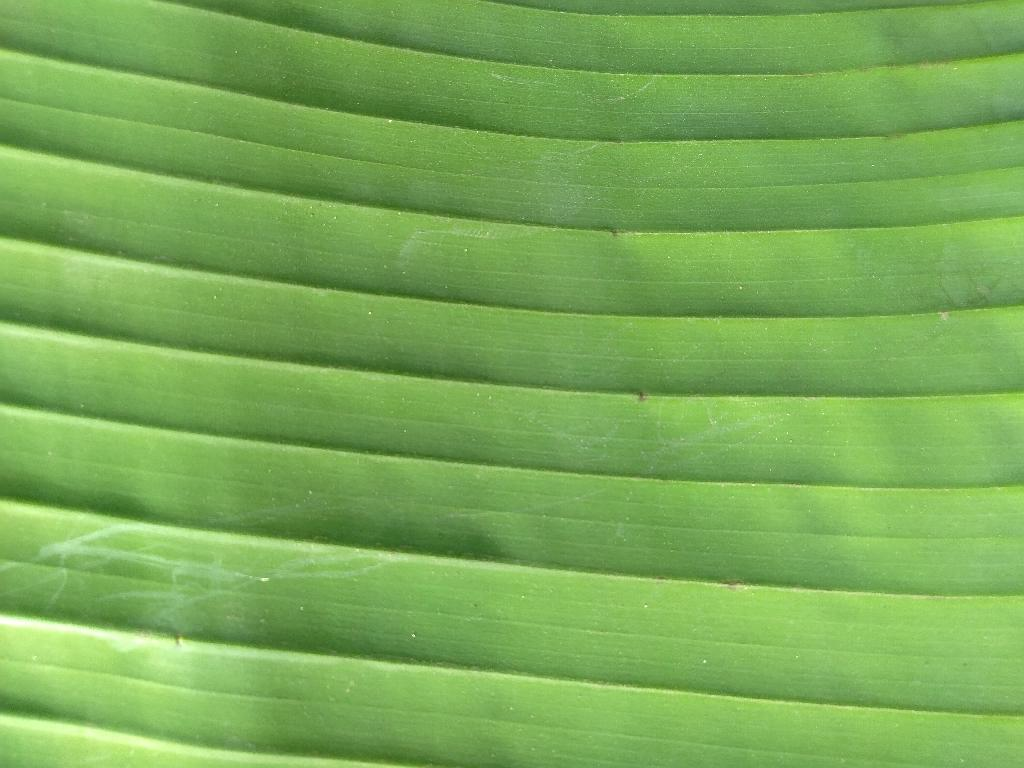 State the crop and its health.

banana, healthy
